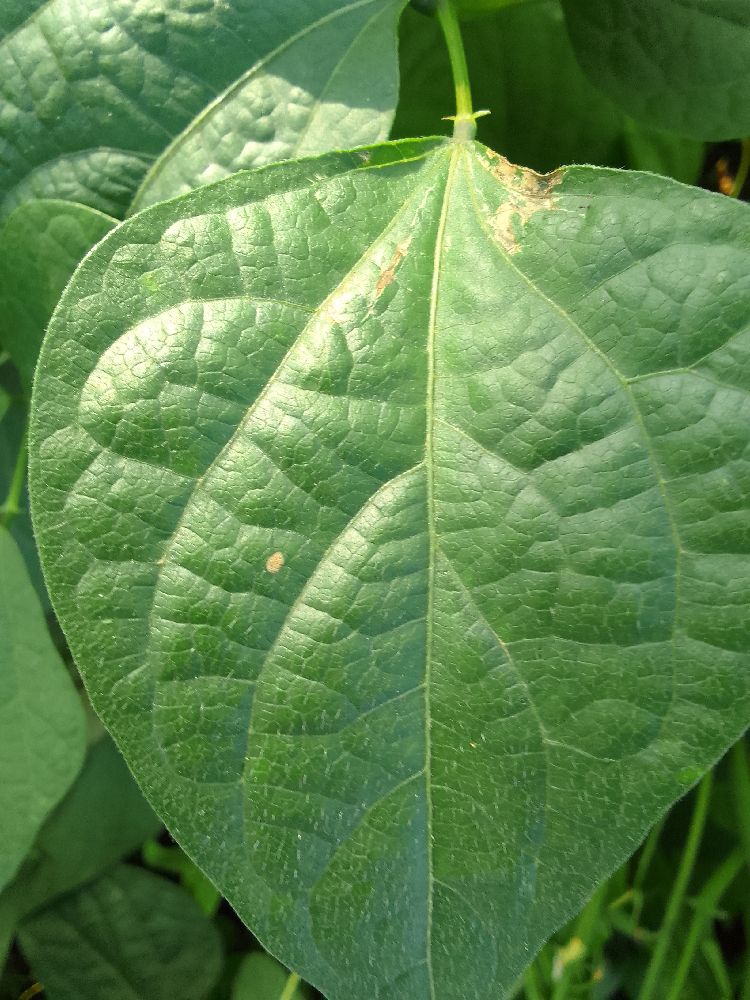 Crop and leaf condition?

common bean, healthy
